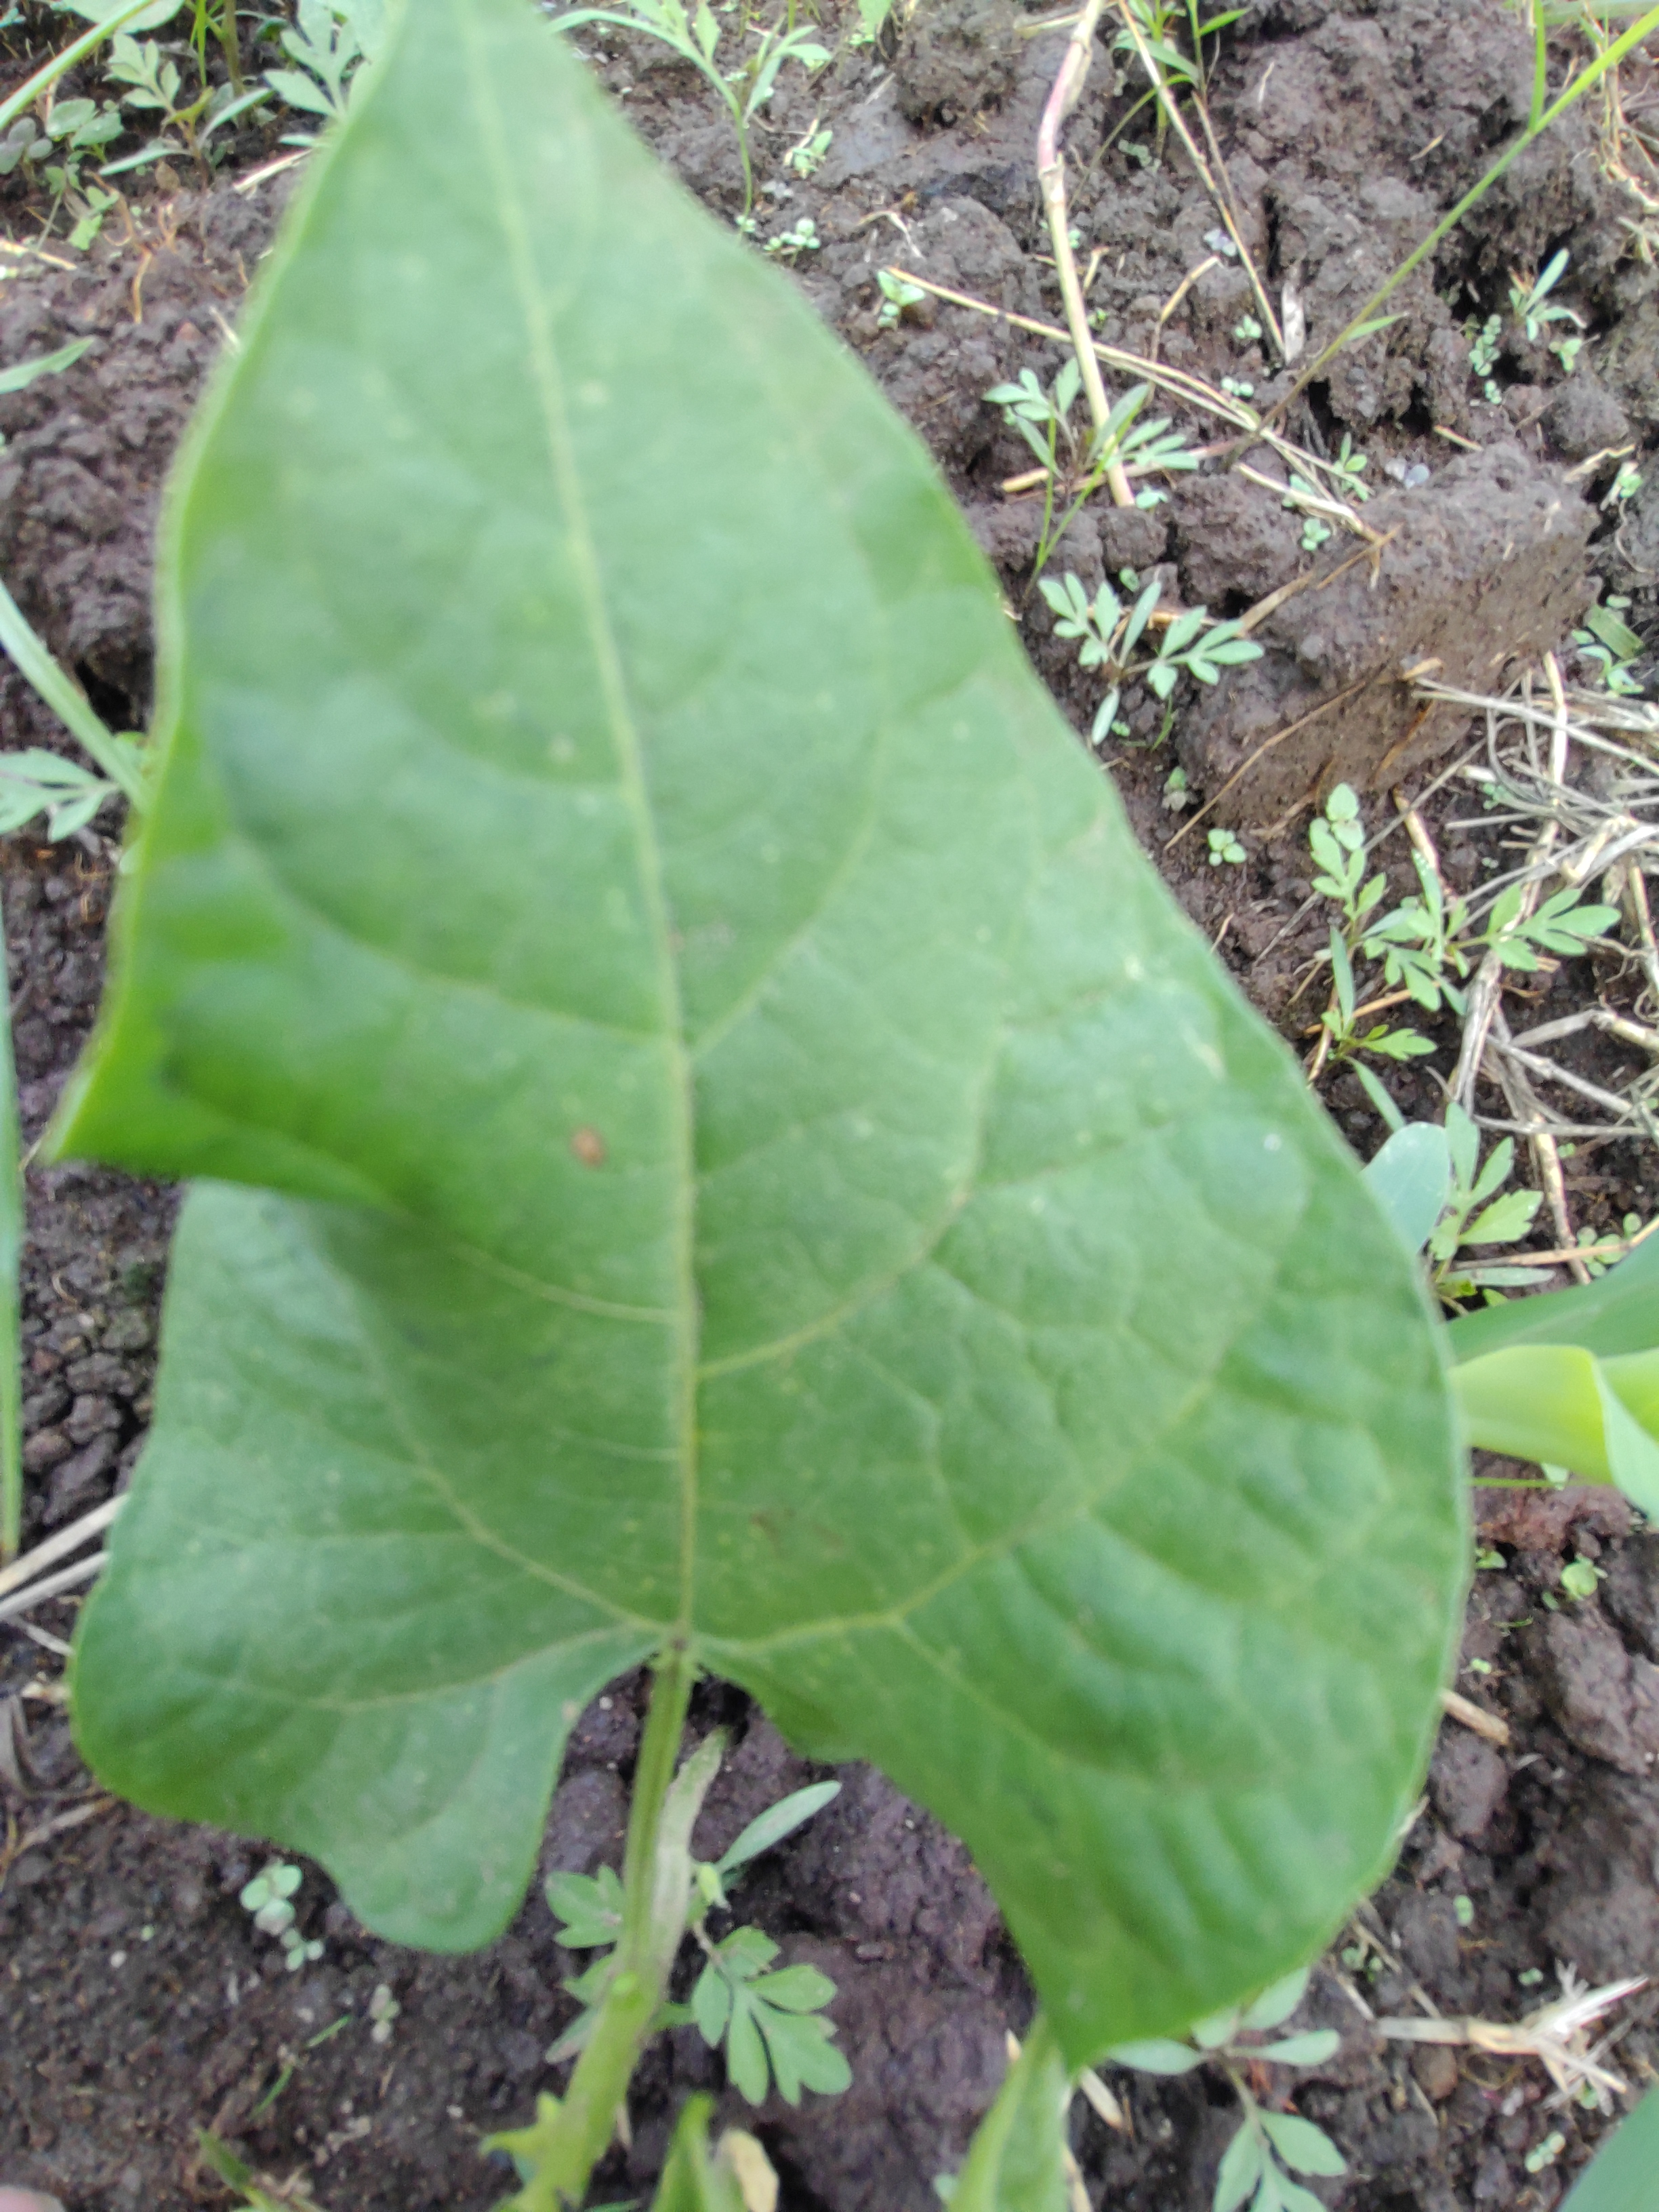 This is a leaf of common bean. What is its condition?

healthy
